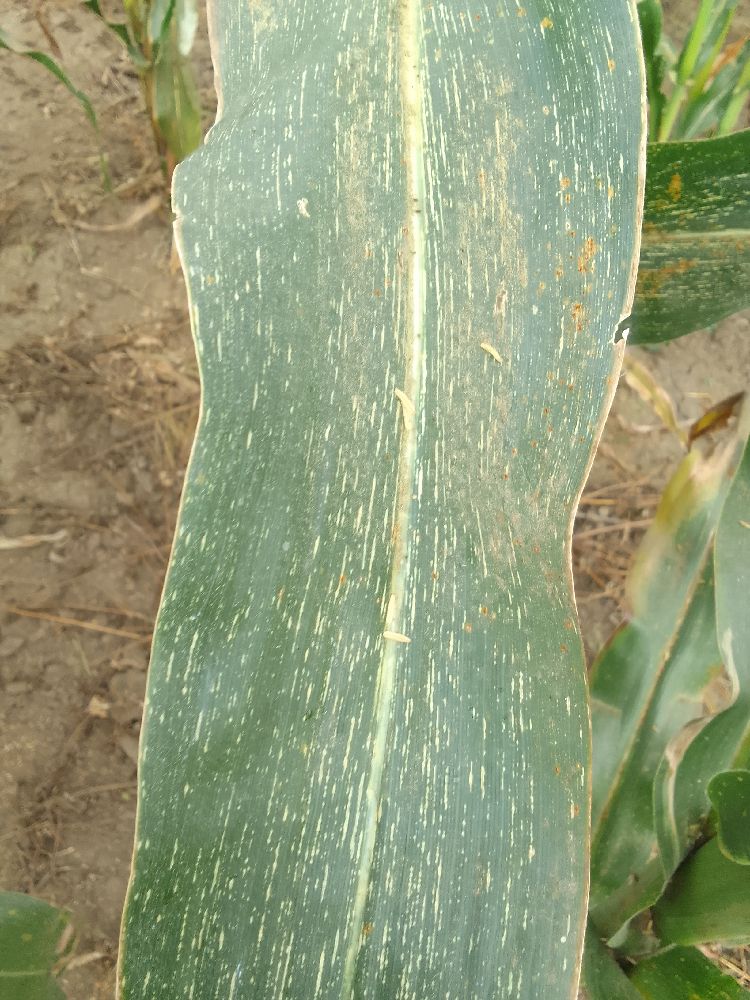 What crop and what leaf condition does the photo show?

maize, maize streak virus
